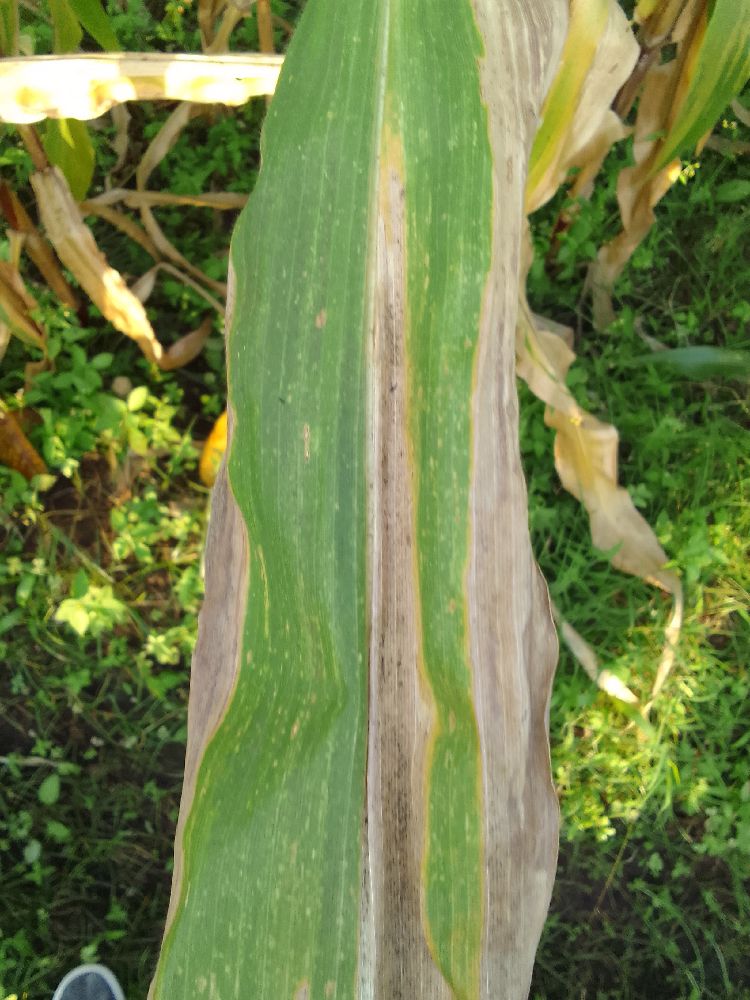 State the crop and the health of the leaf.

maize, maize lethal necrosis
